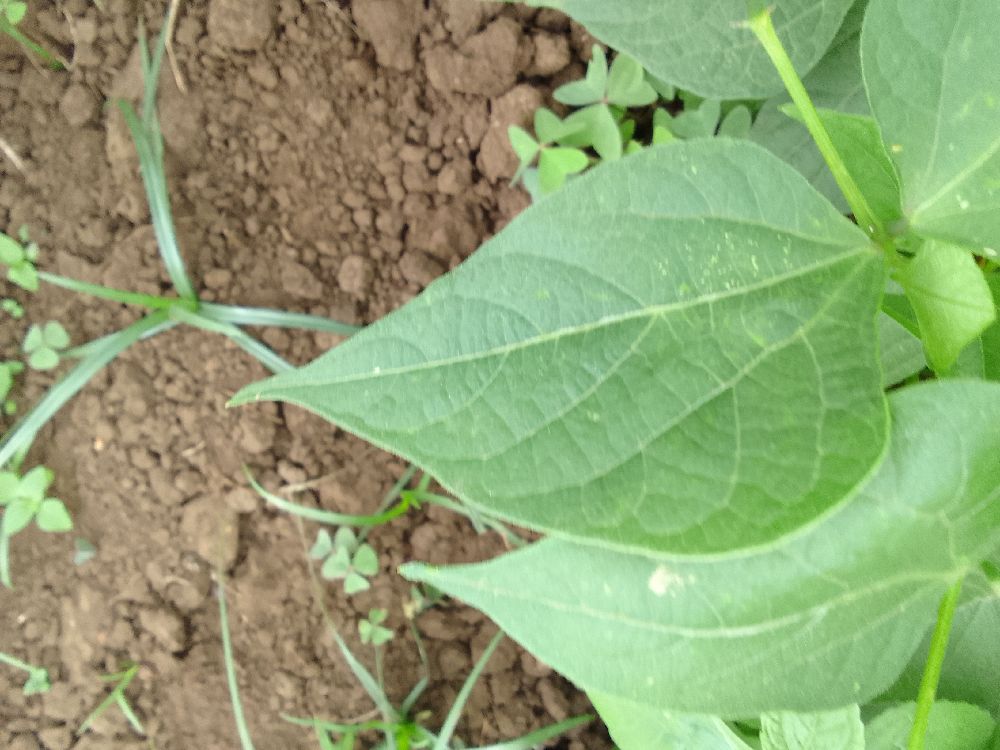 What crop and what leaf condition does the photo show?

common bean, healthy
